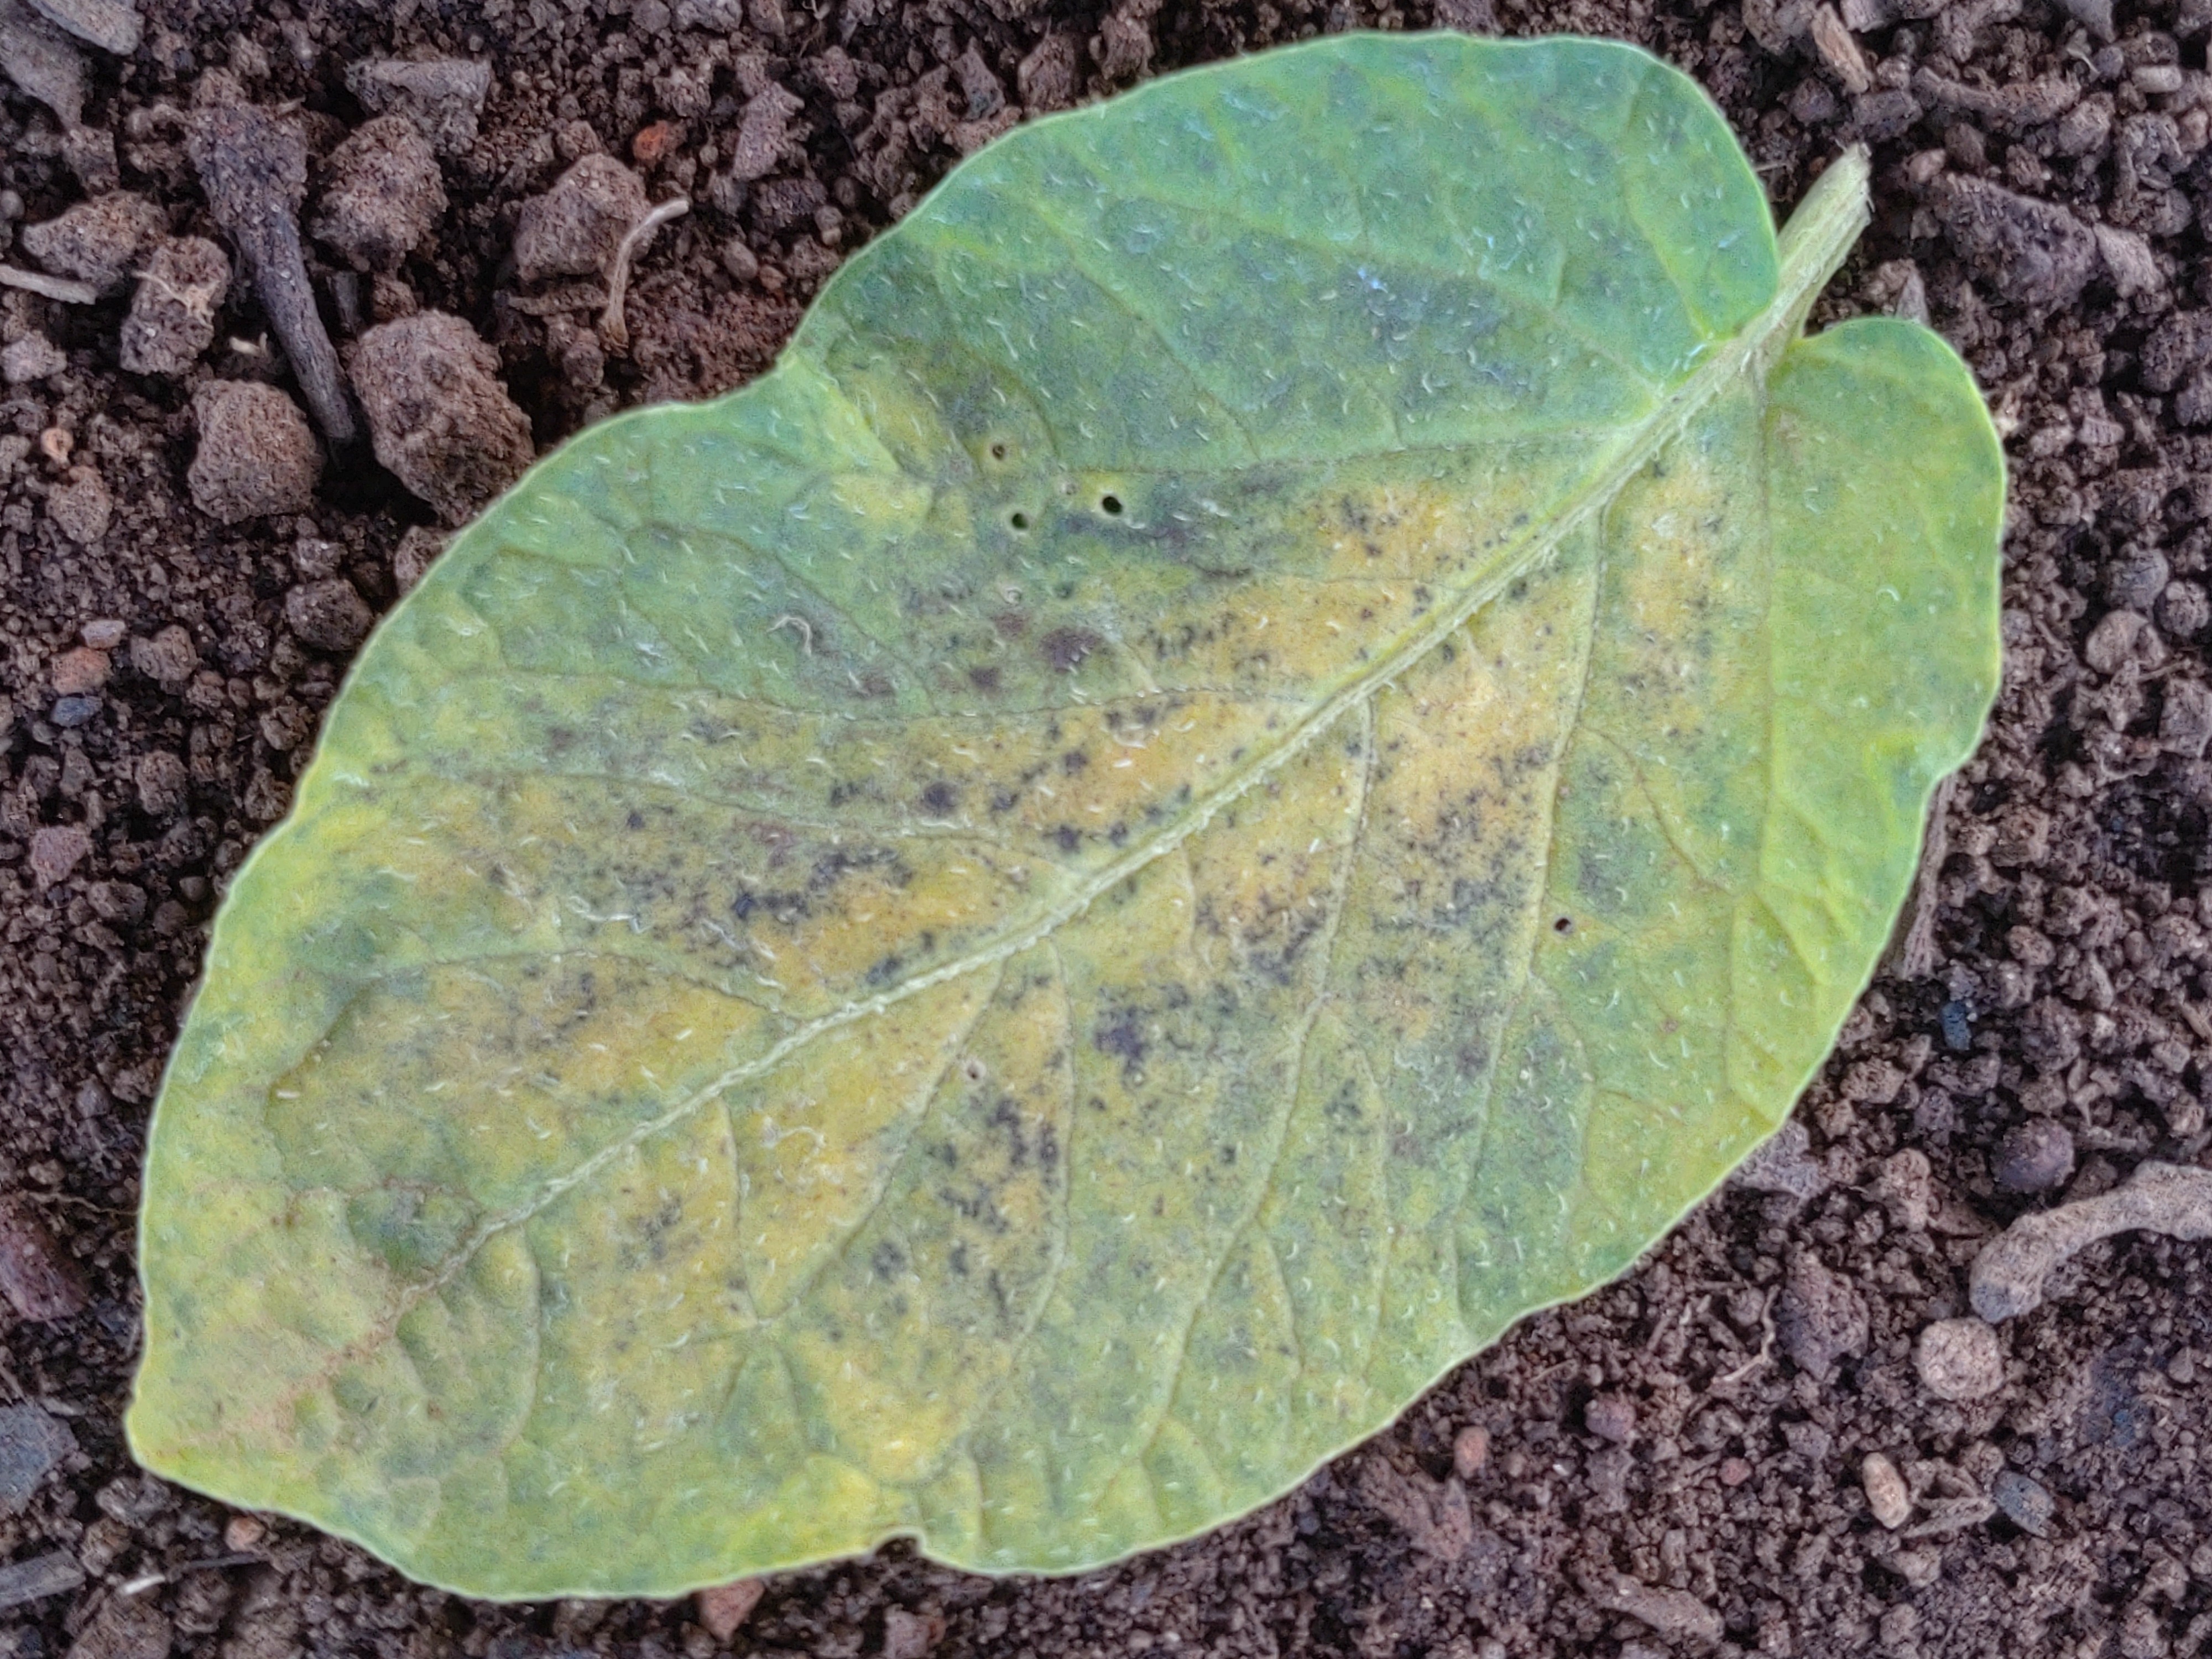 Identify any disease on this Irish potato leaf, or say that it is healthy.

late blight
